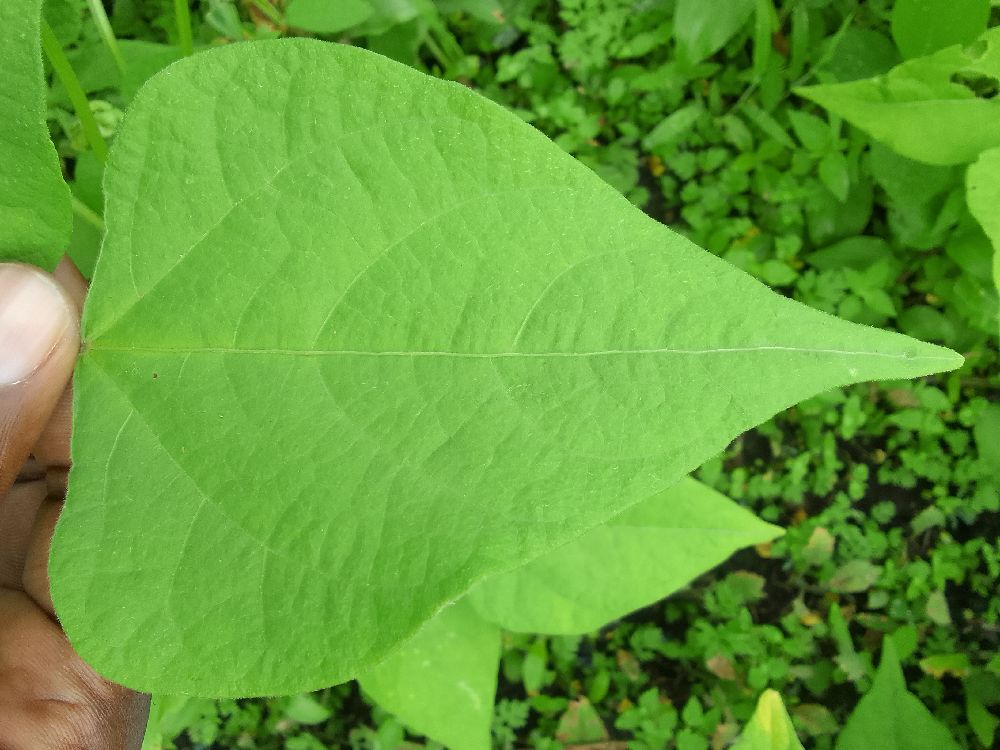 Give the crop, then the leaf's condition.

common bean, healthy
